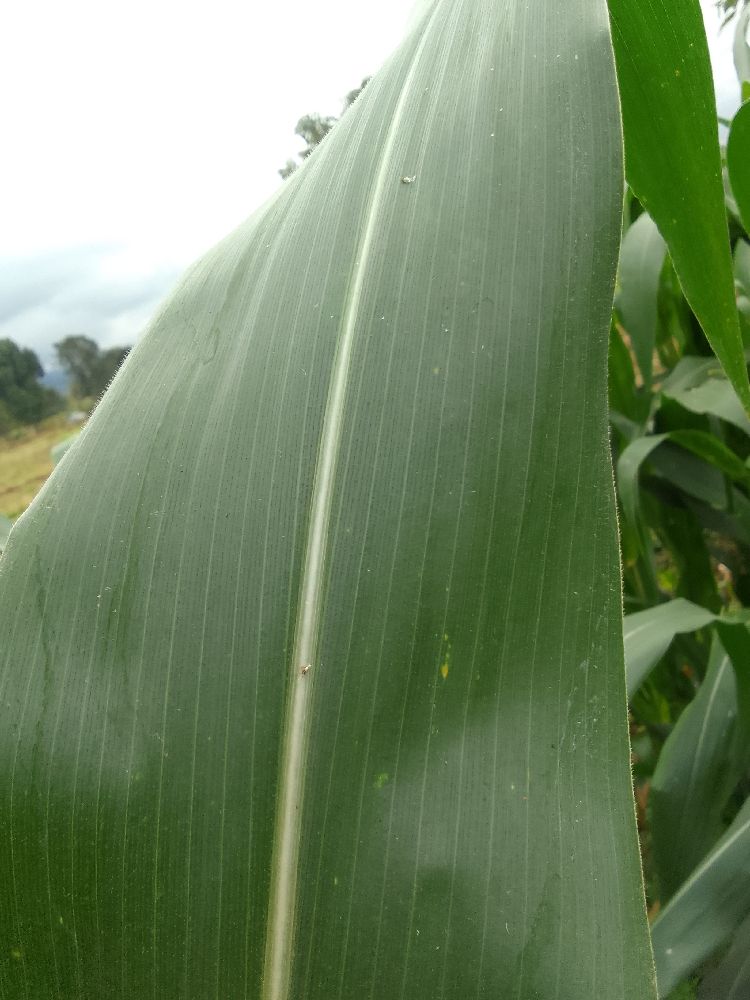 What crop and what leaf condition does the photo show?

maize, healthy
